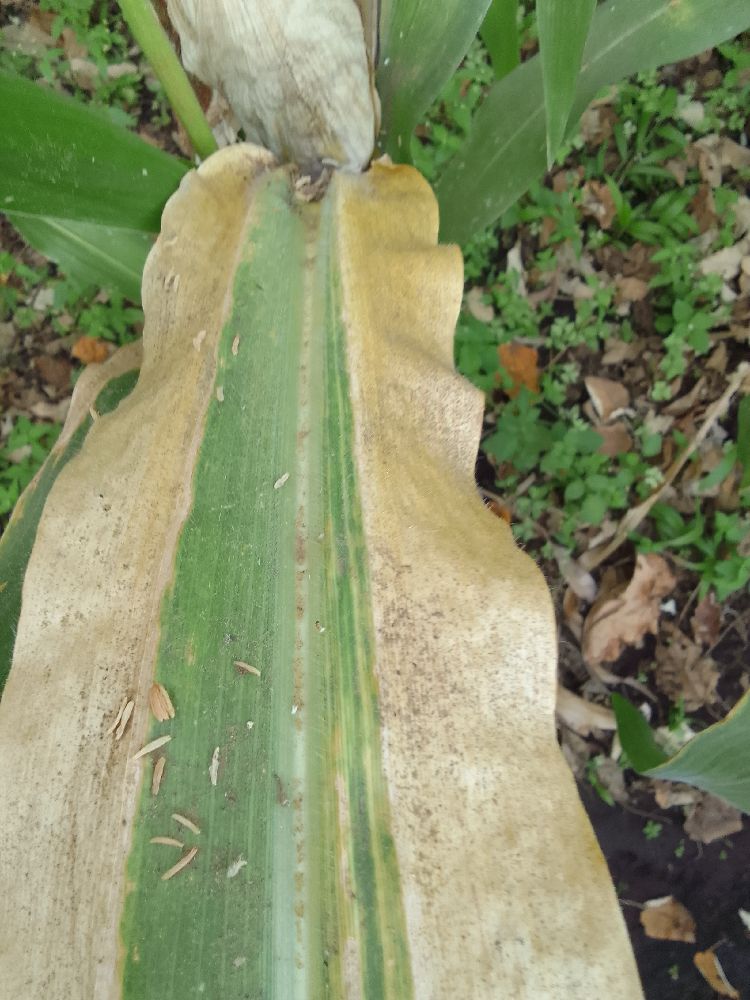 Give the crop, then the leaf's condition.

maize, maize lethal necrosis
